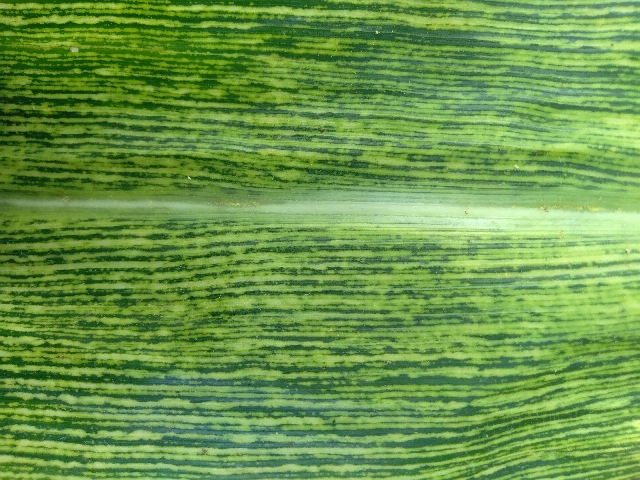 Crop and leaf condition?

maize, maize streak virus
